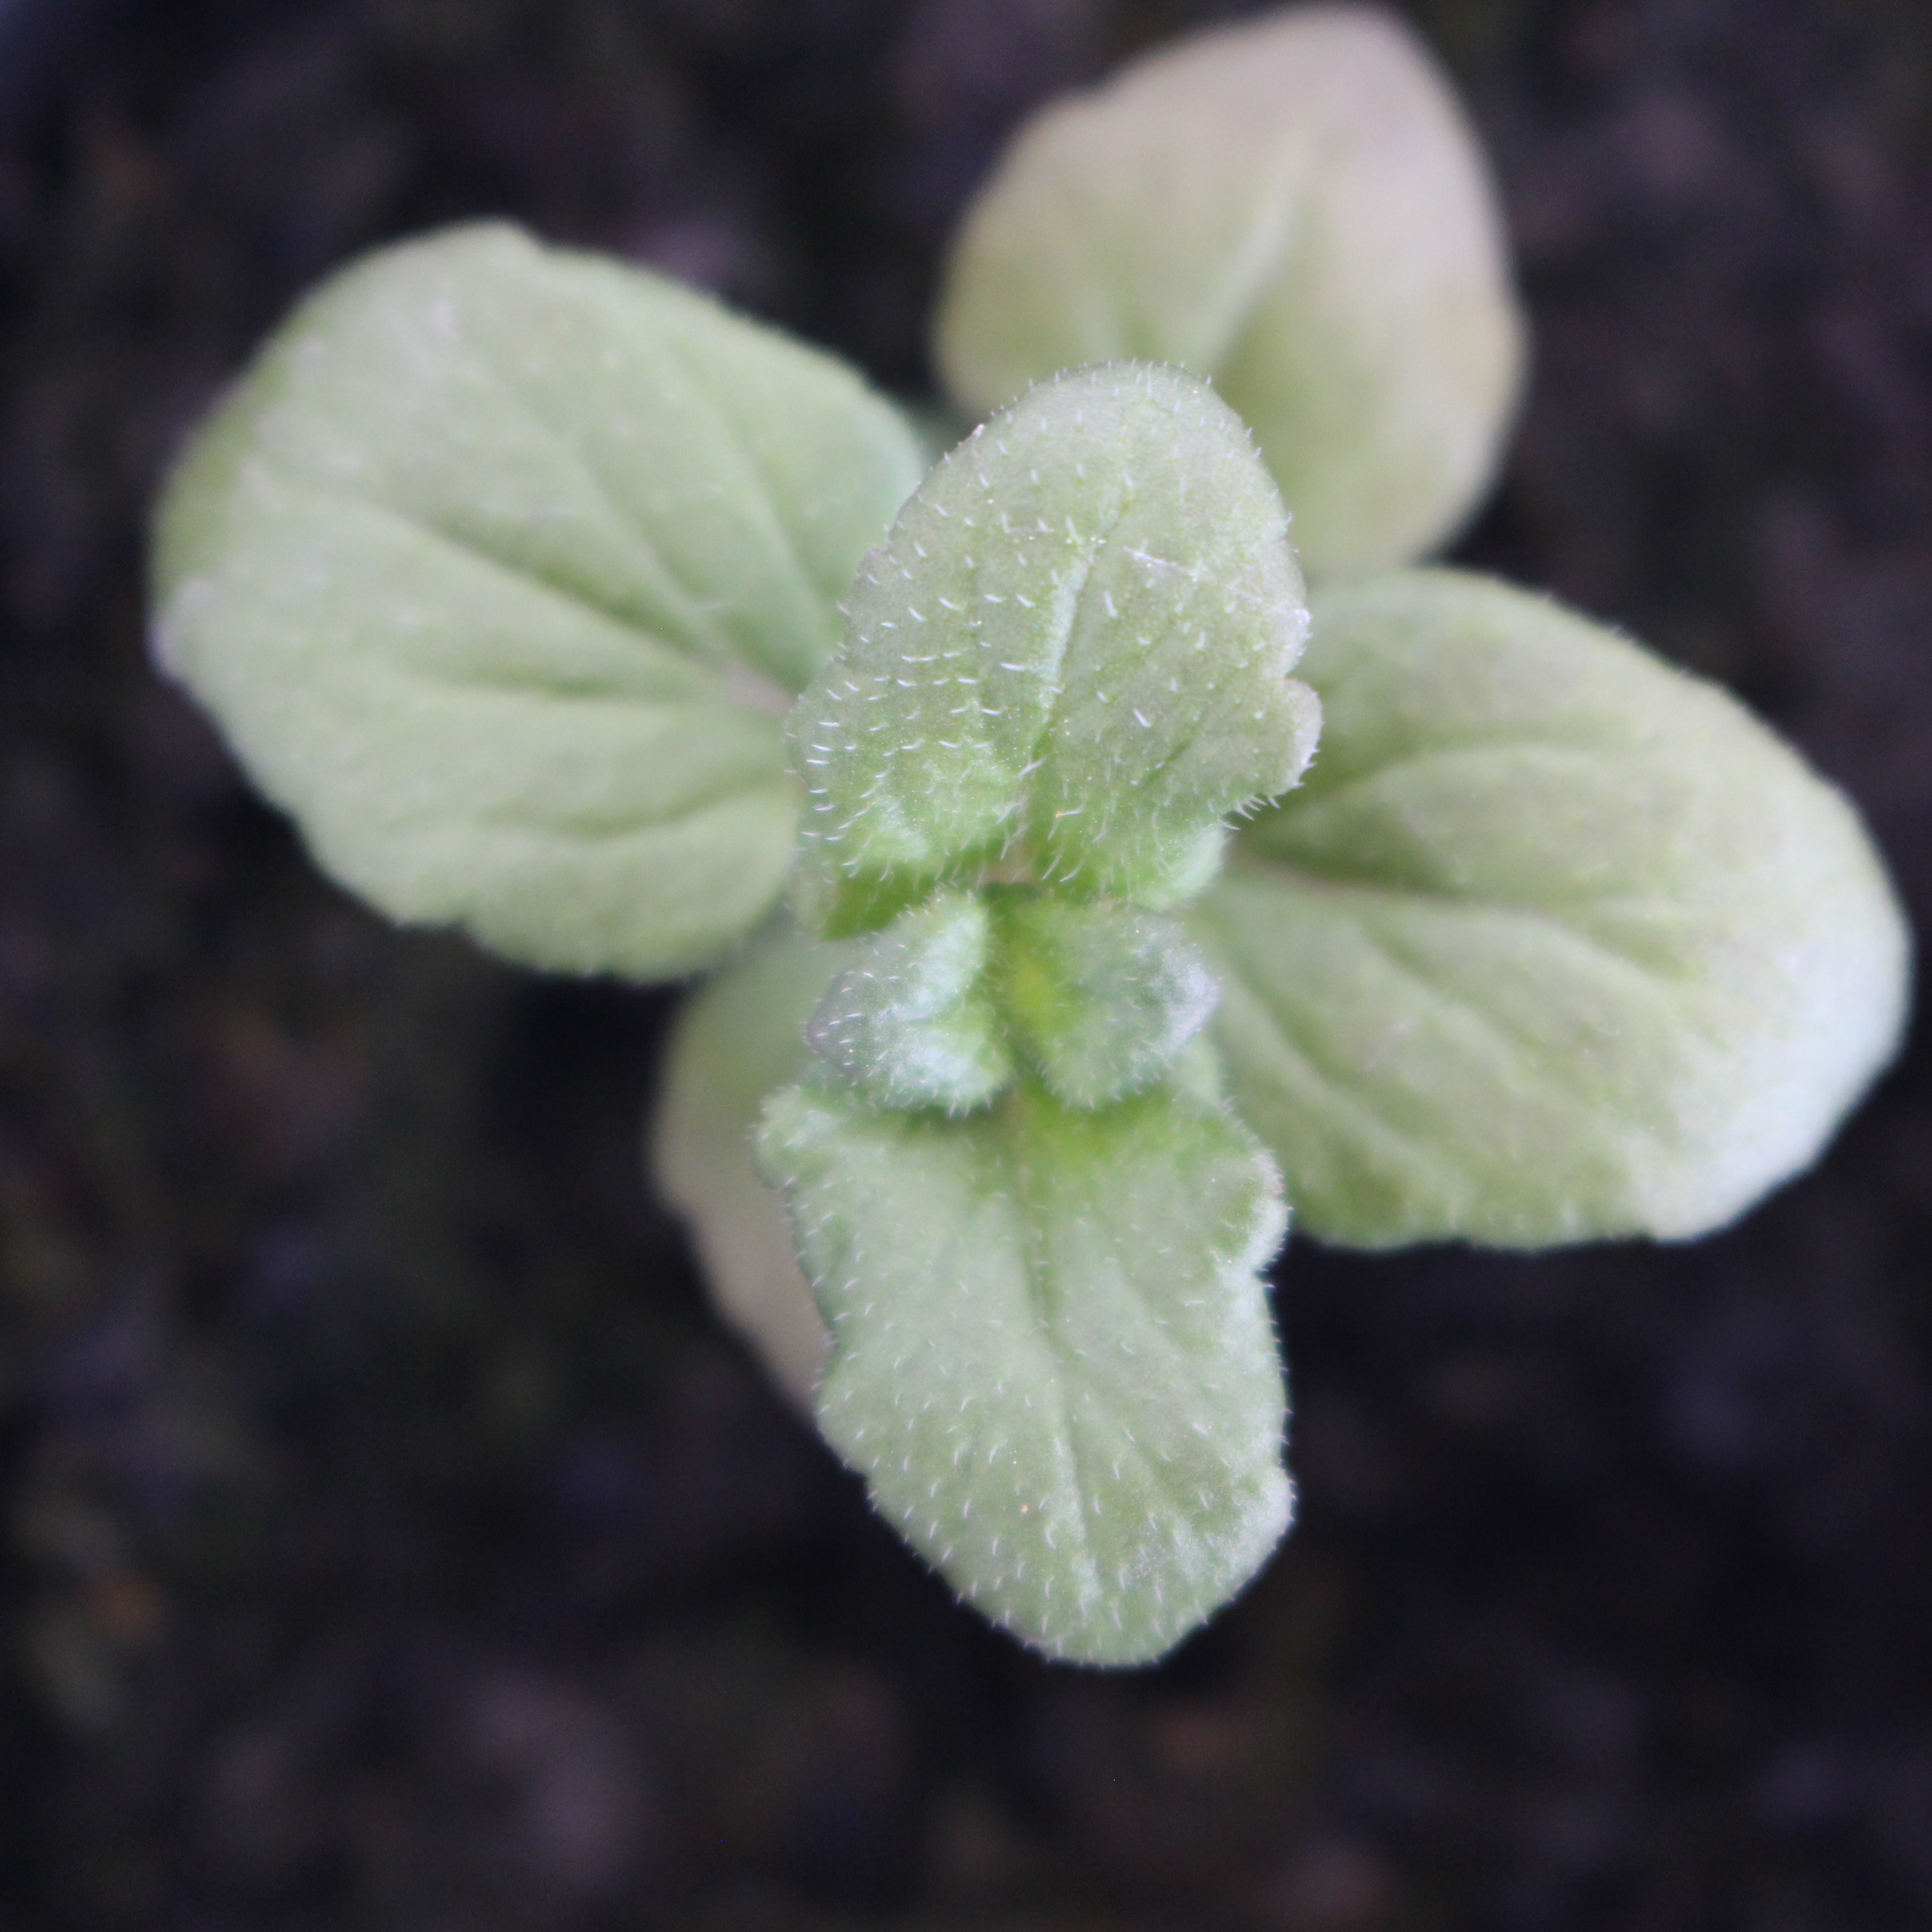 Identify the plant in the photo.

Veronica persica
